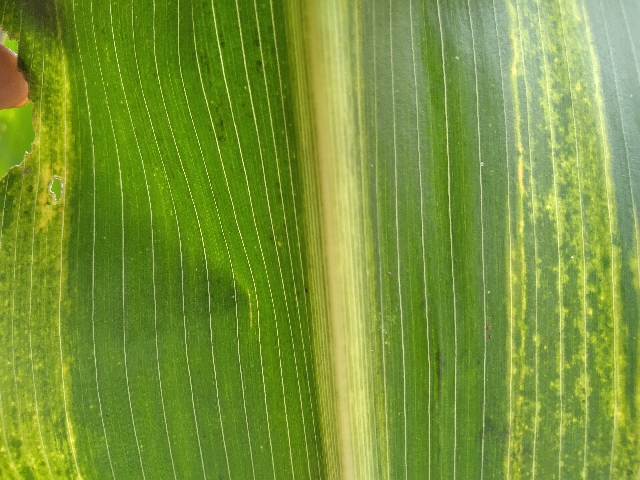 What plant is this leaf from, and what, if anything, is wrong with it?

maize, maize lethal necrosis
